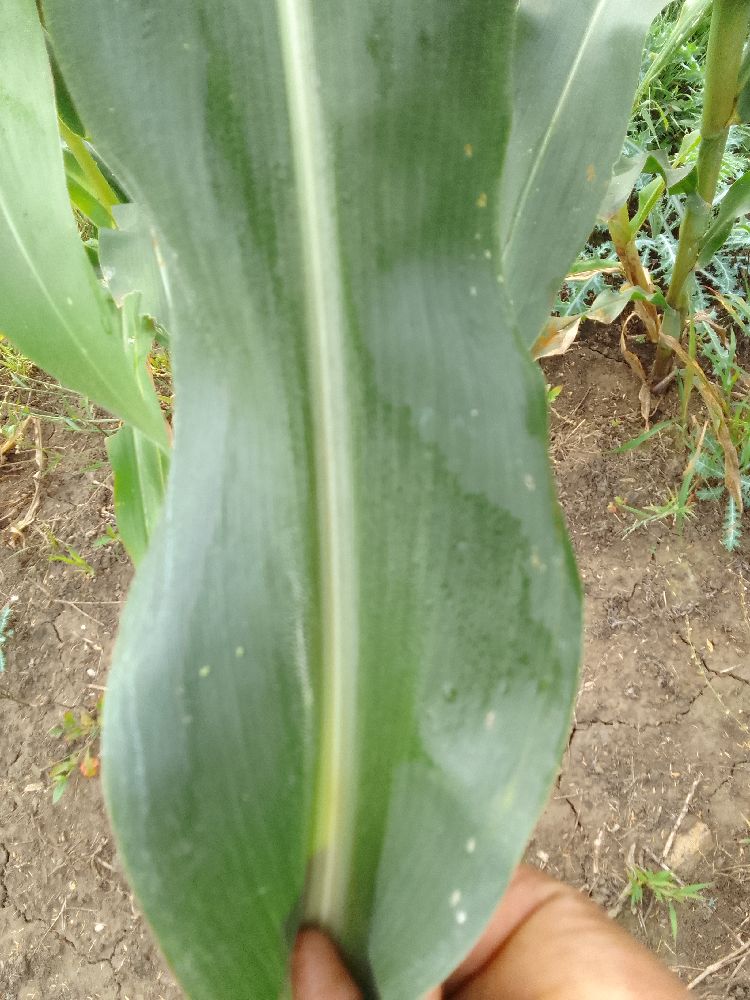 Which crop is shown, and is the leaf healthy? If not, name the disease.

maize, healthy
